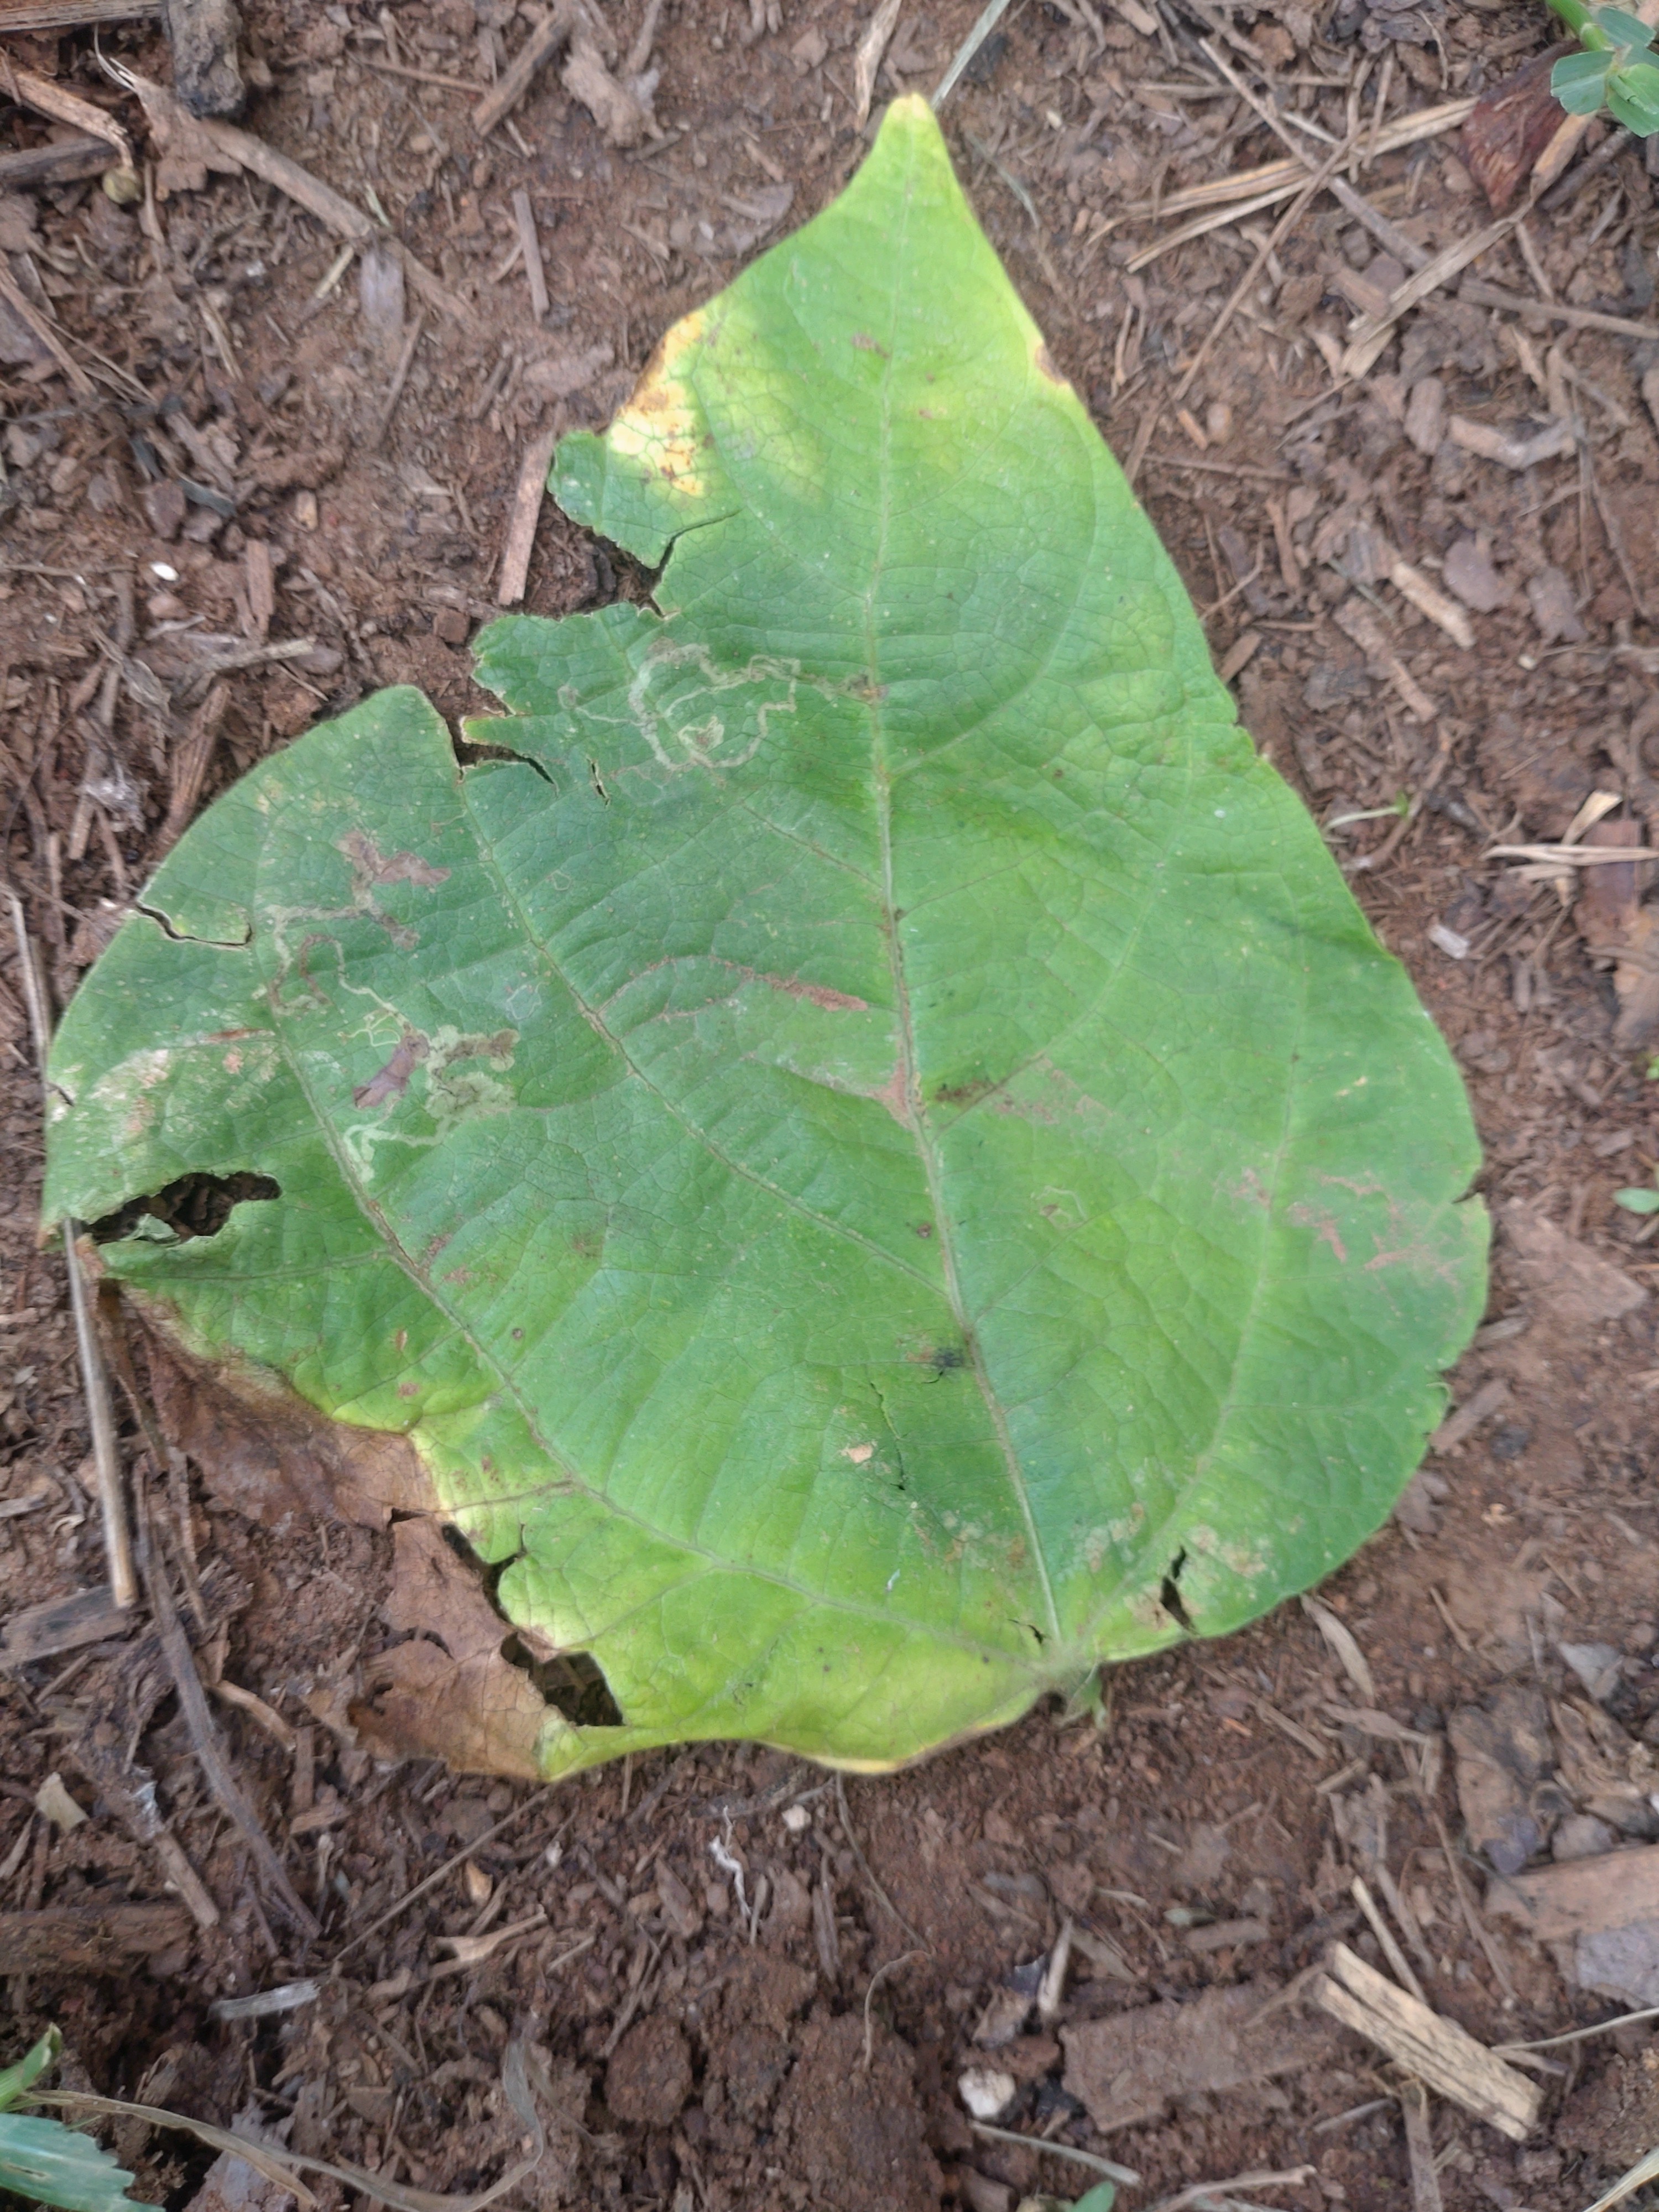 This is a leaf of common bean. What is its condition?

anthracnose
